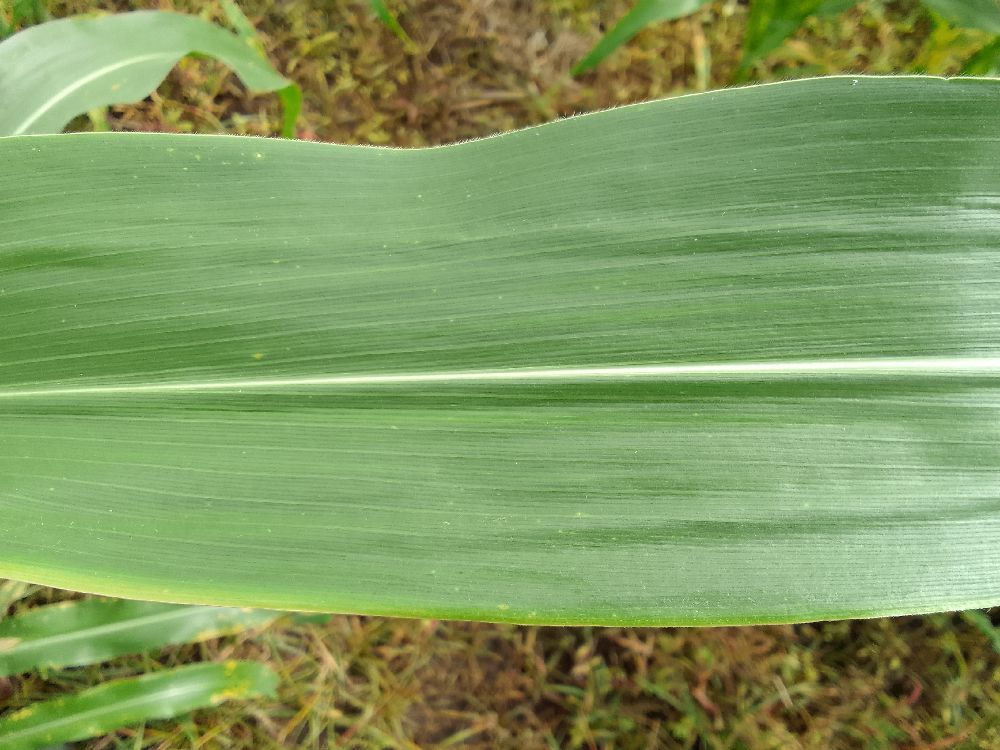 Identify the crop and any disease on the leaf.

maize, healthy
